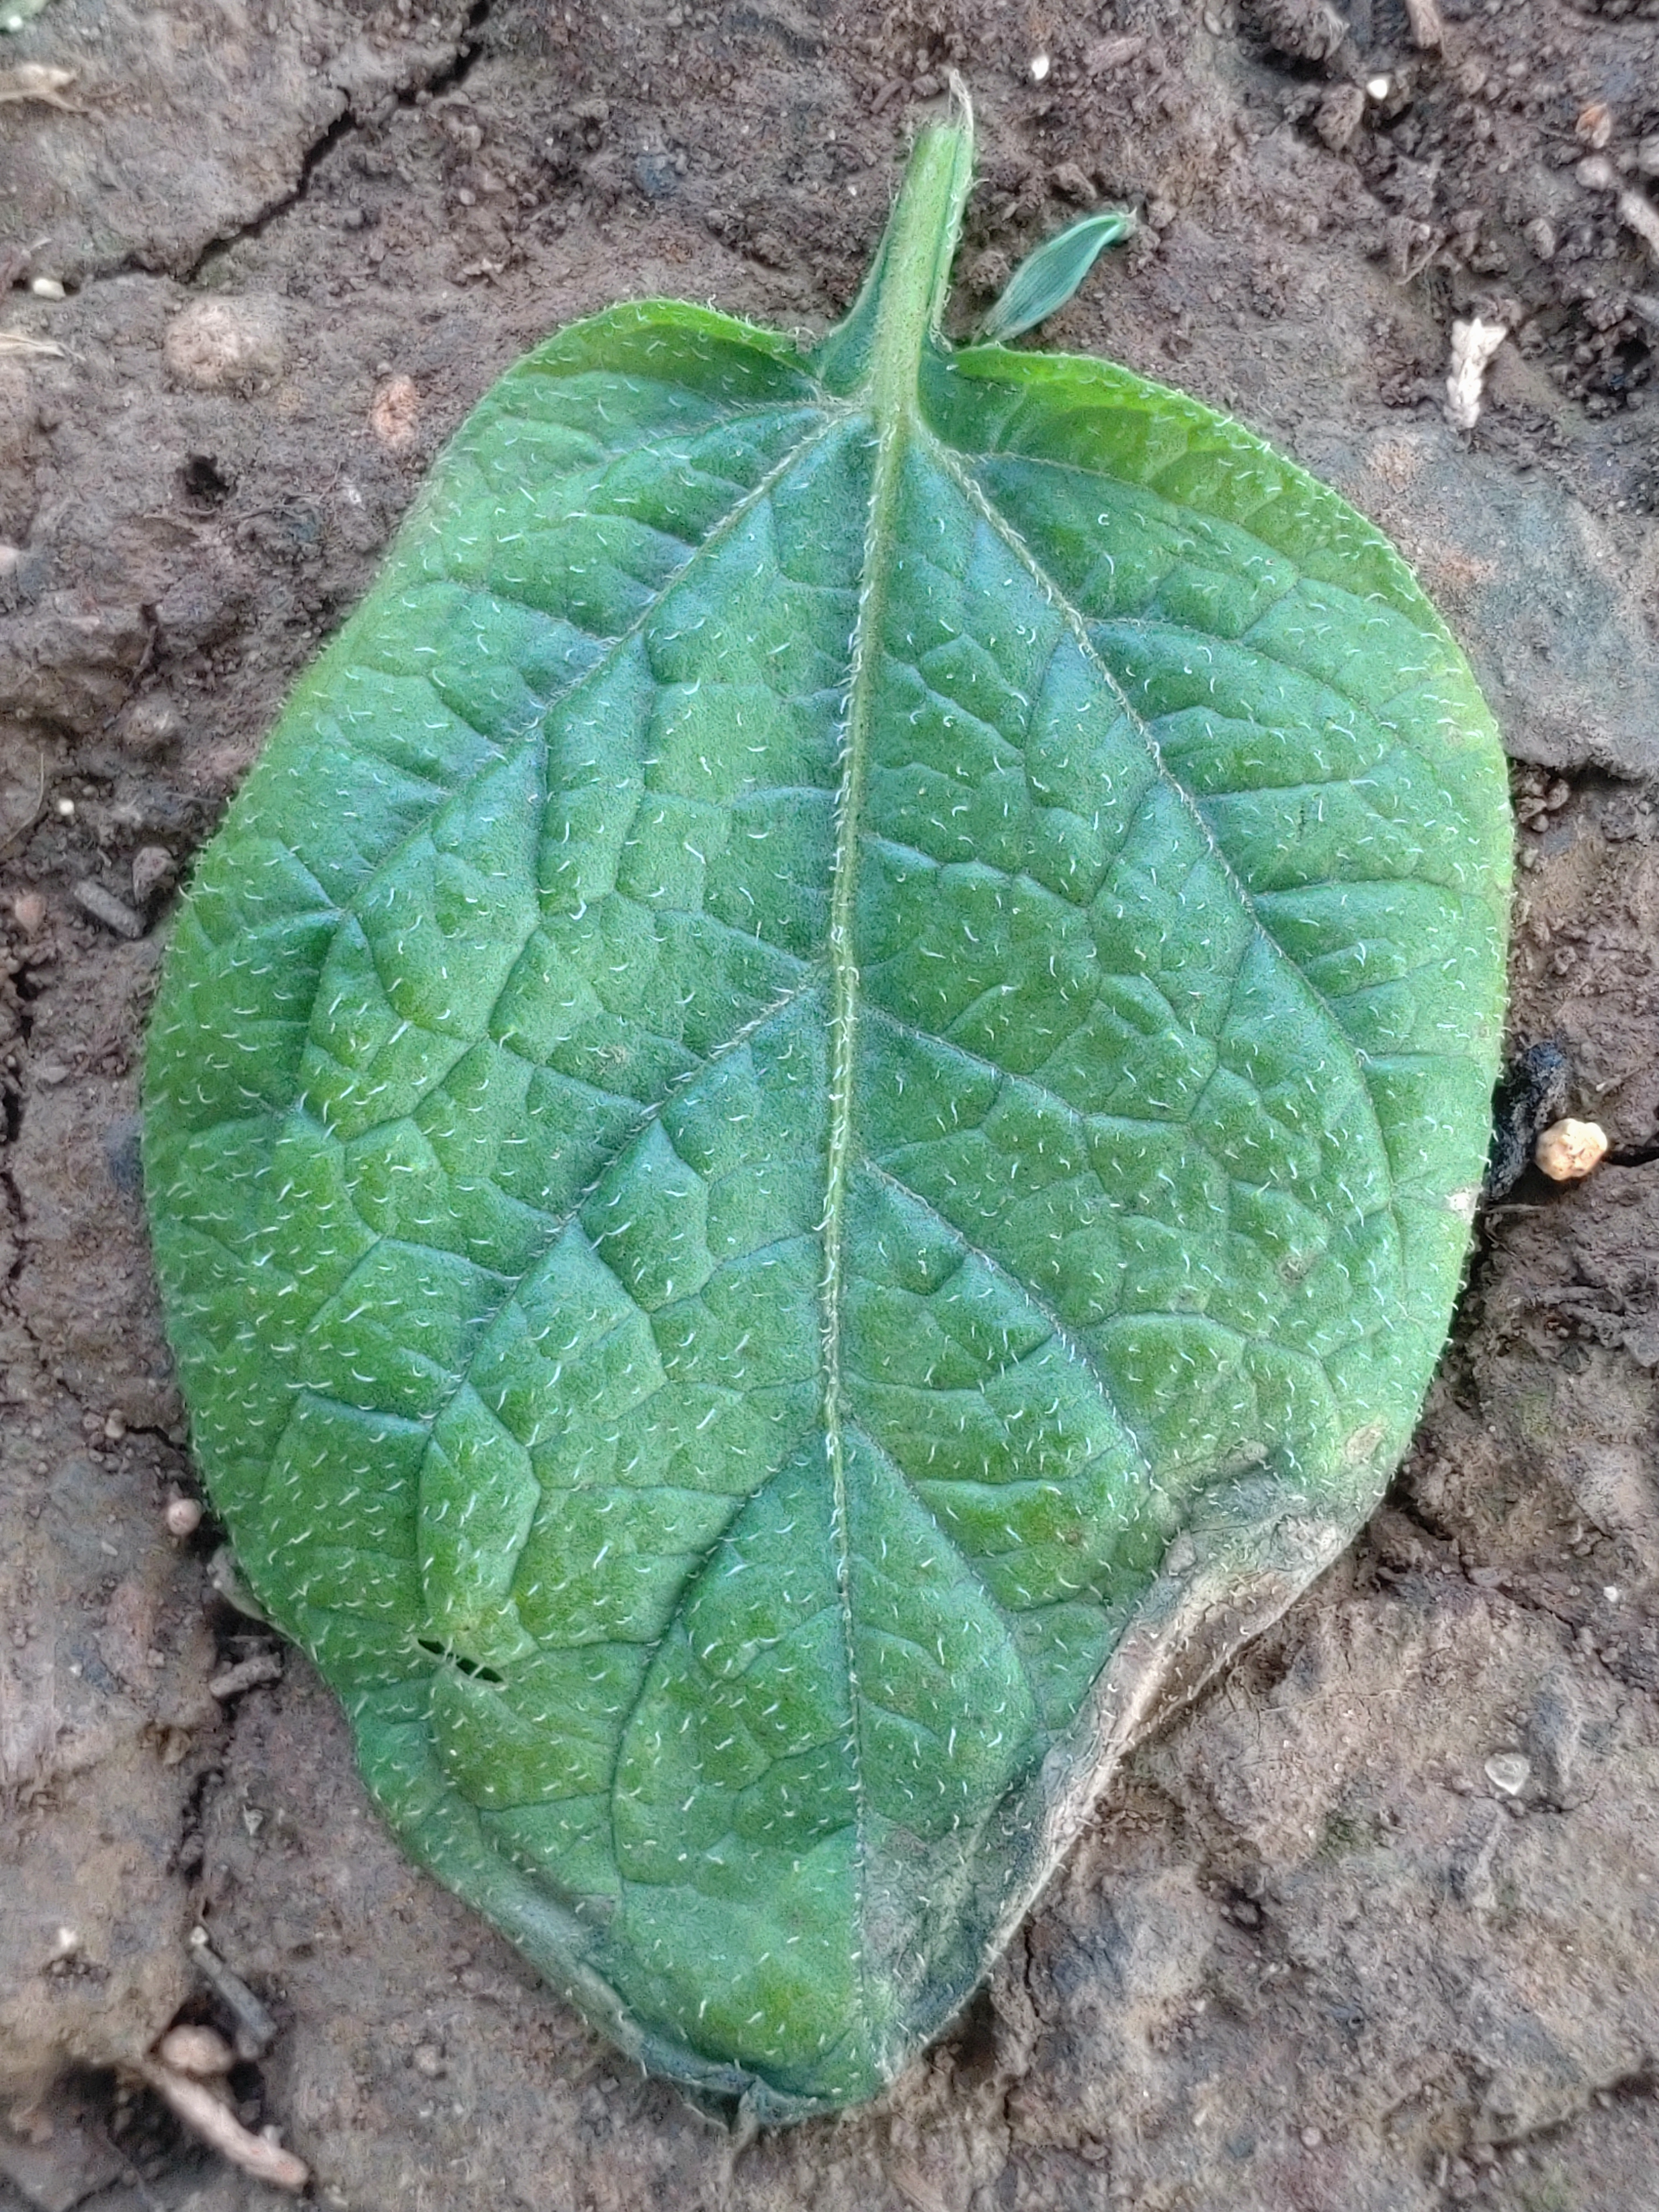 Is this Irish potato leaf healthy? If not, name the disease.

early blight
